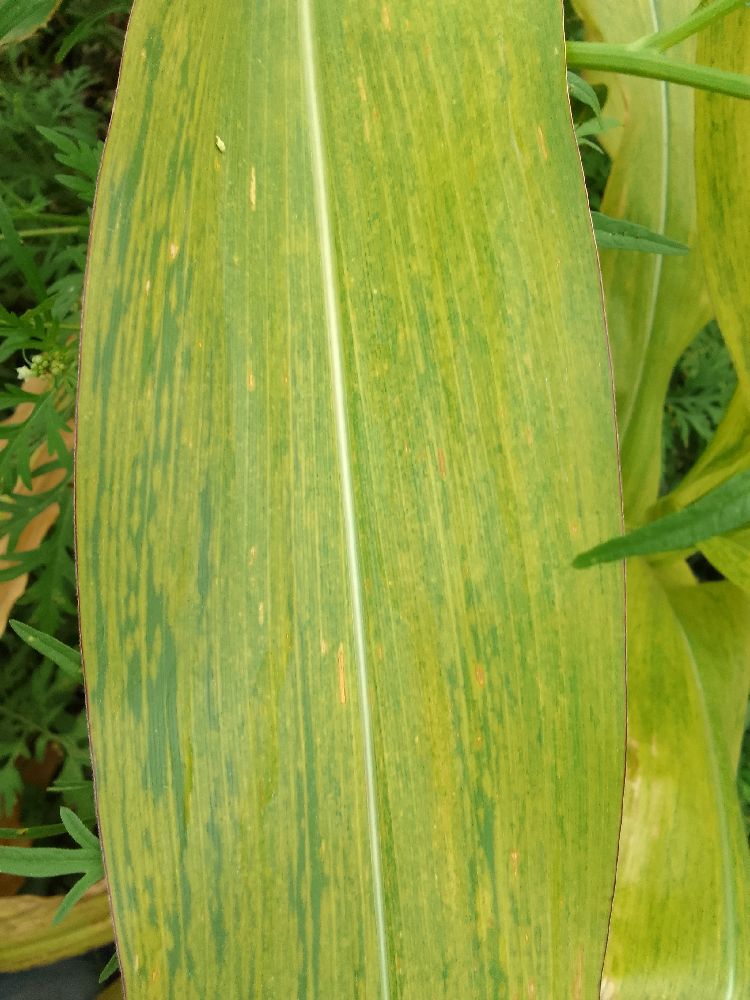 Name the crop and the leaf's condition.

maize, maize lethal necrosis
